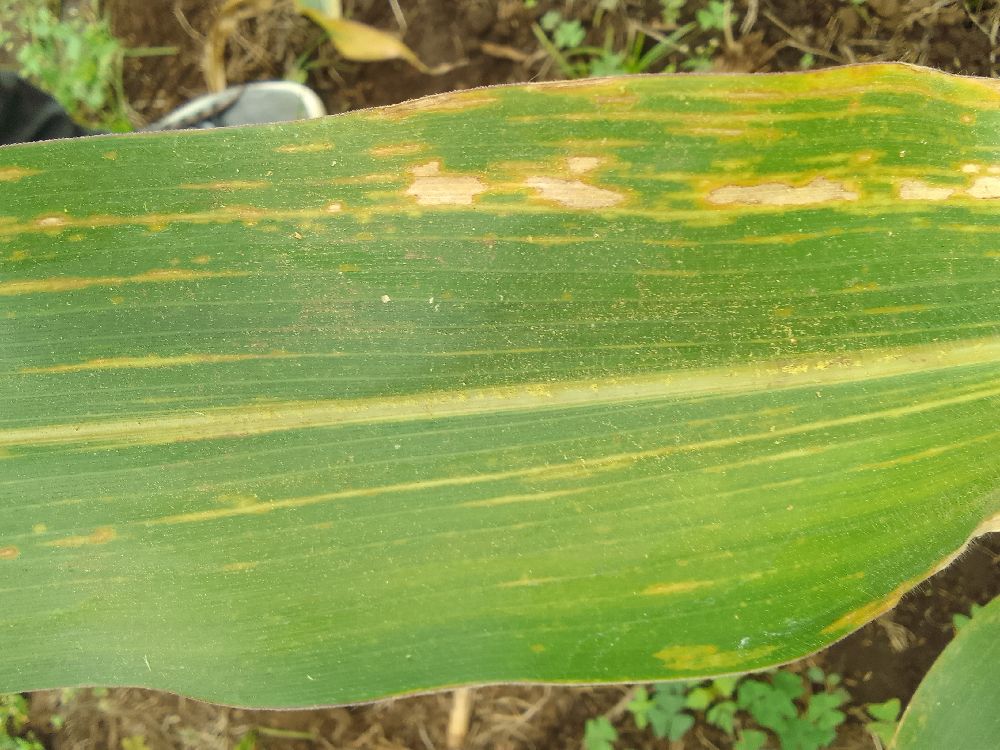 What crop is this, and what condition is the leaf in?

maize, maize lethal necrosis
